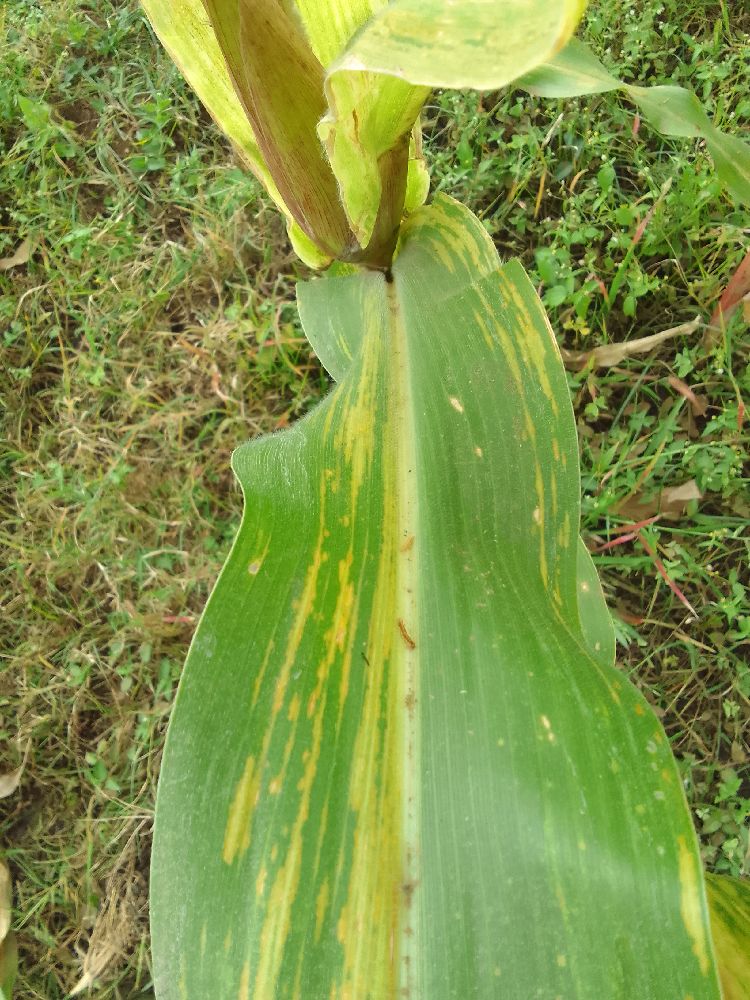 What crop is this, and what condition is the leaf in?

maize, maize lethal necrosis
